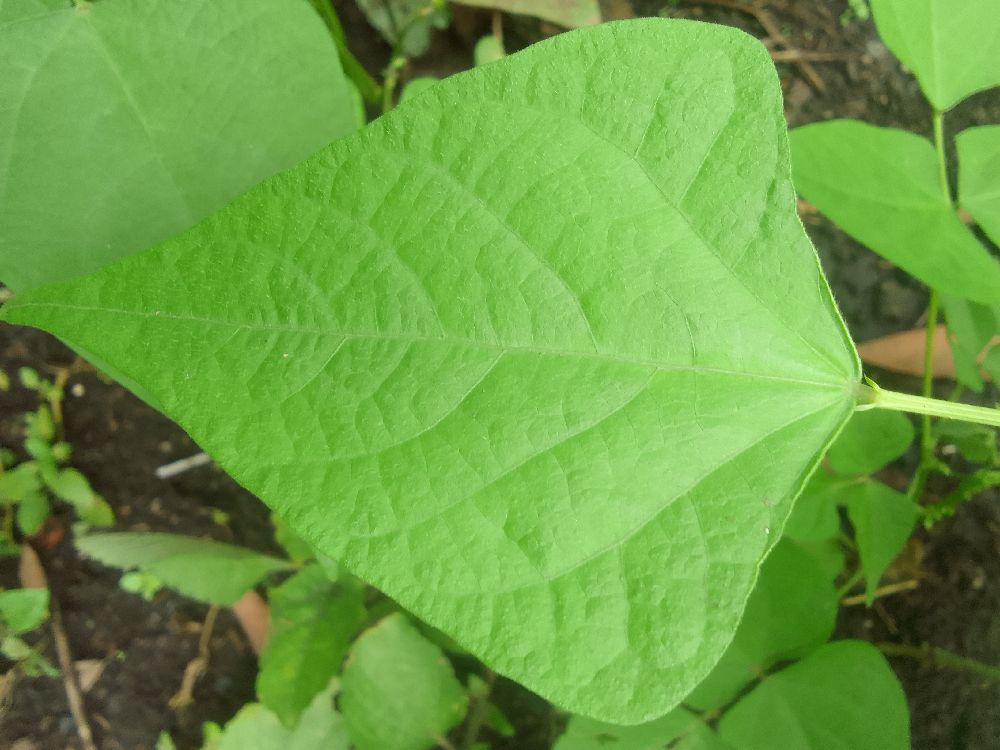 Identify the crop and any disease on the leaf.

common bean, healthy
